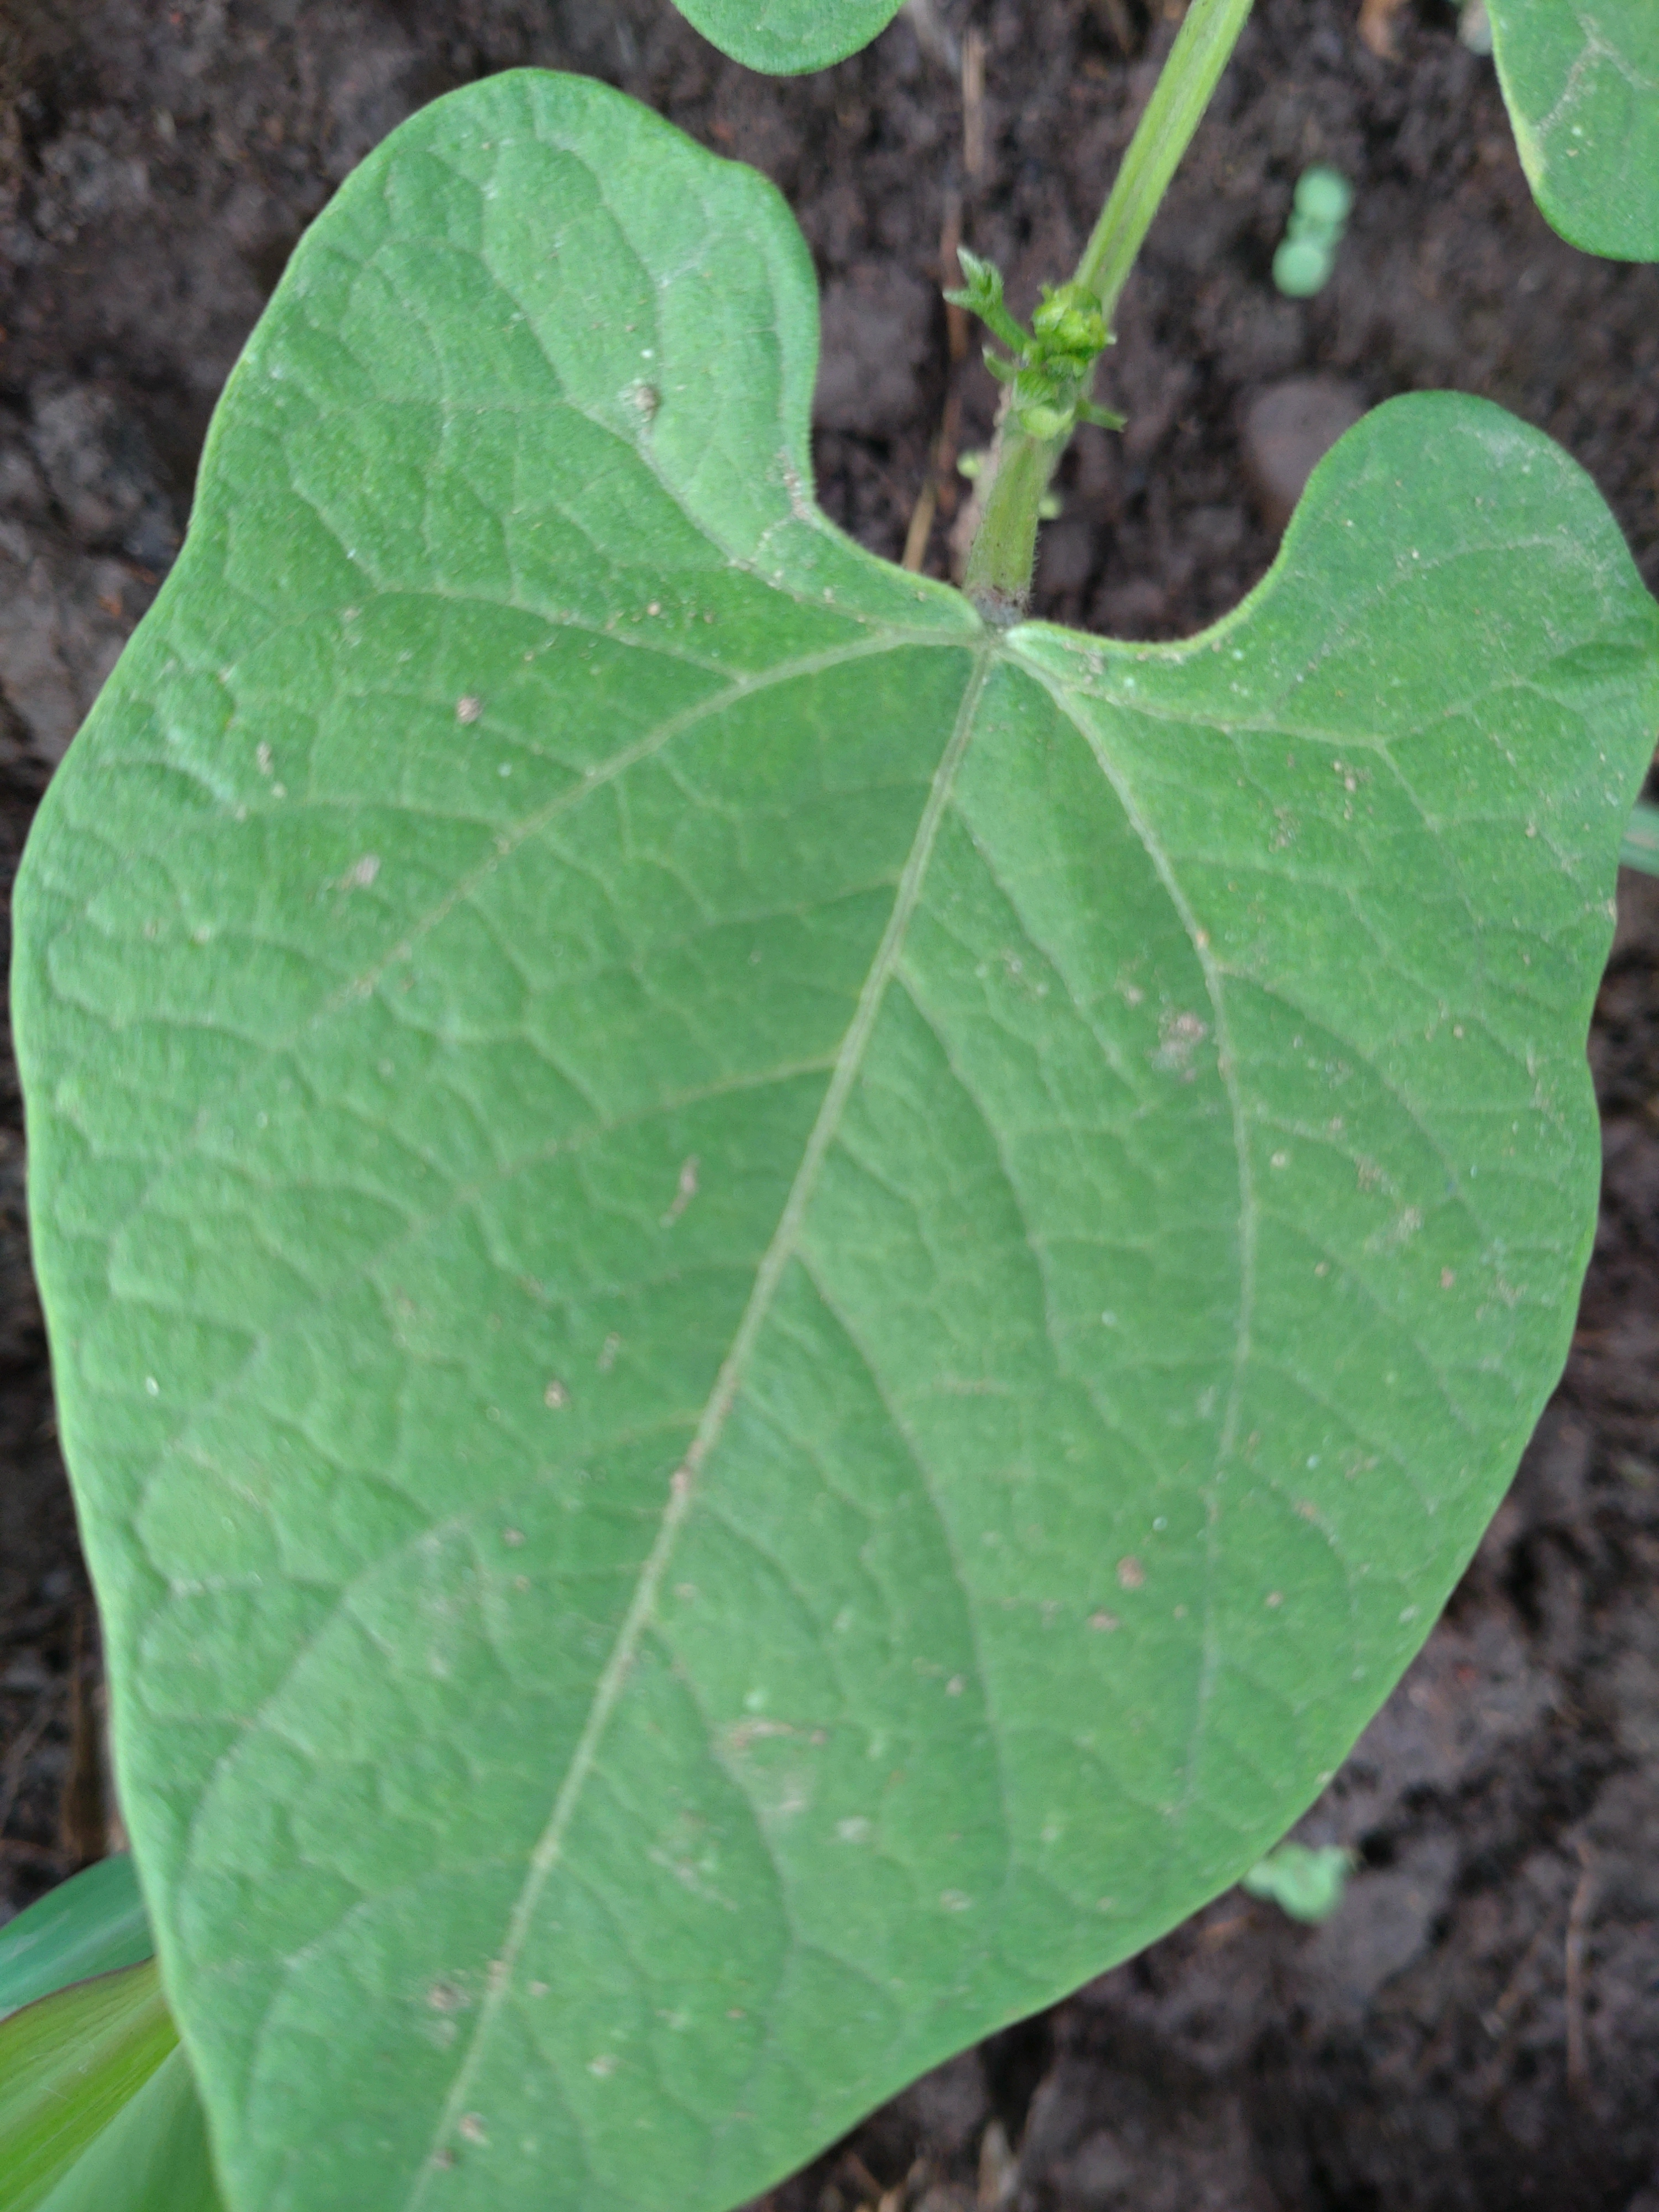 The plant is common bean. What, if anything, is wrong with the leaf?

healthy
